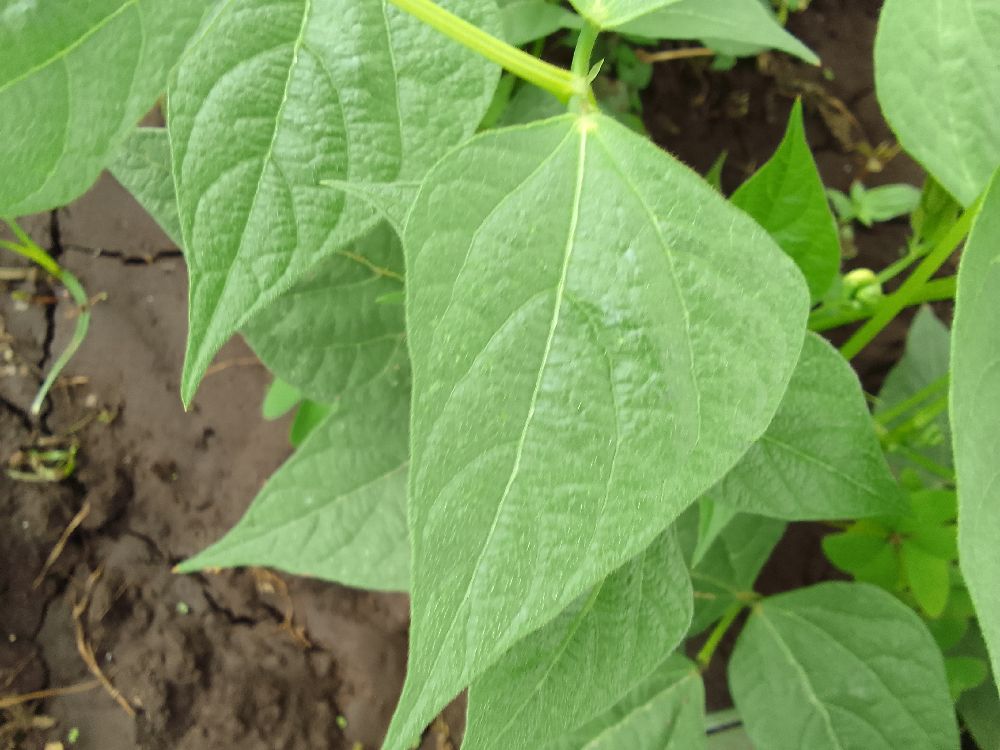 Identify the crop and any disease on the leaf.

common bean, healthy
